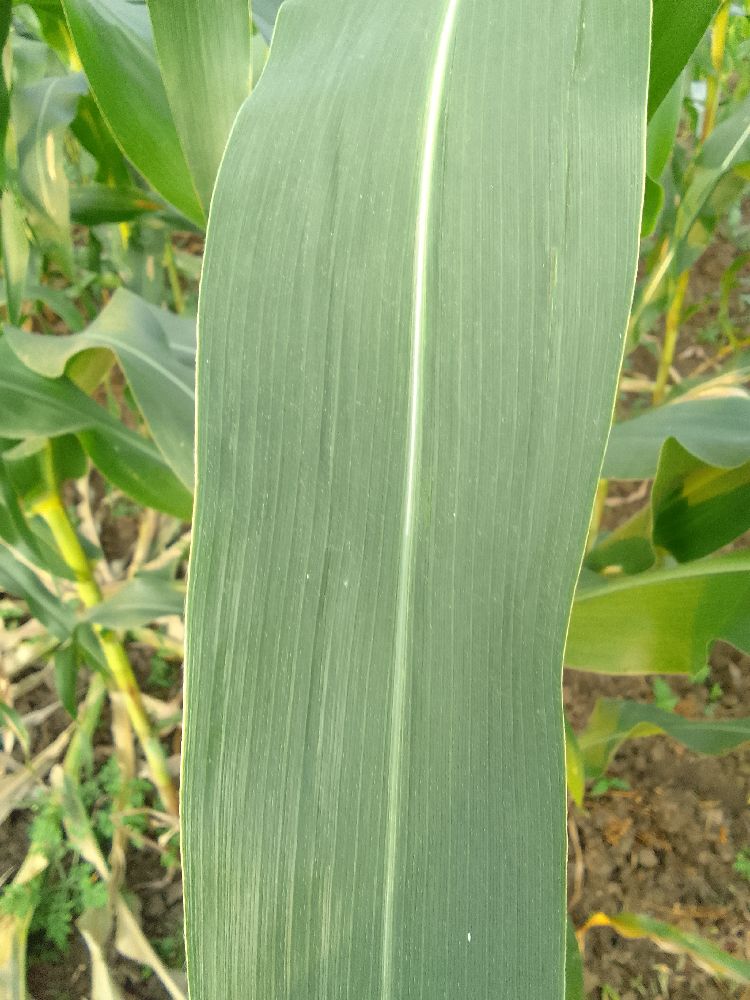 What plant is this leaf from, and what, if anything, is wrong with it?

maize, healthy
